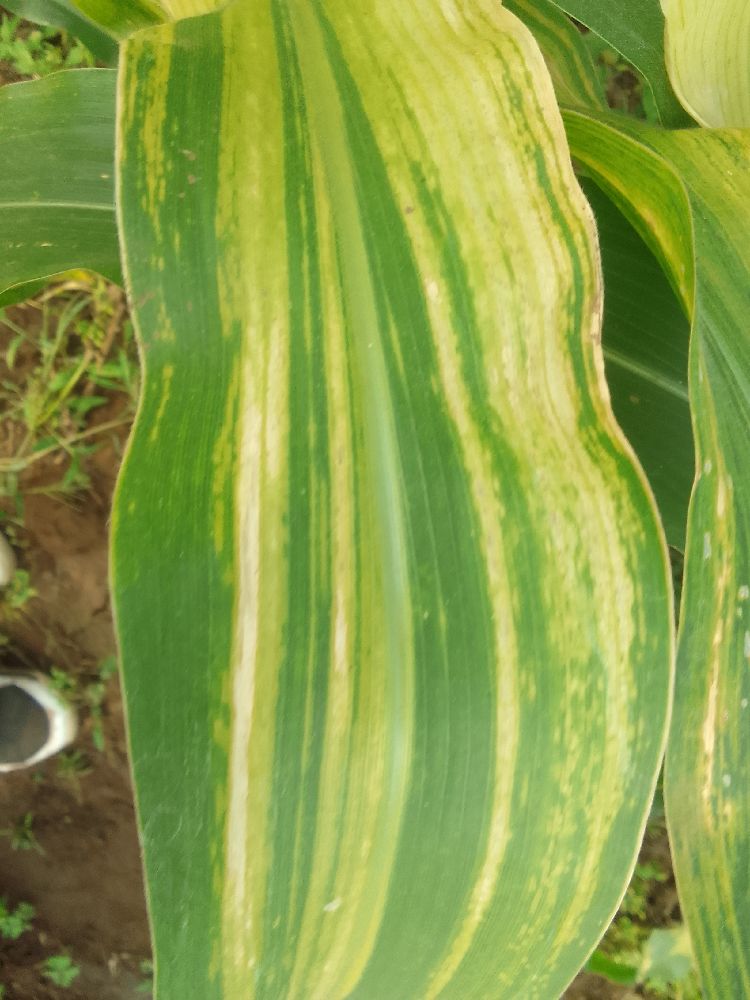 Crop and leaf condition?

maize, maize lethal necrosis
